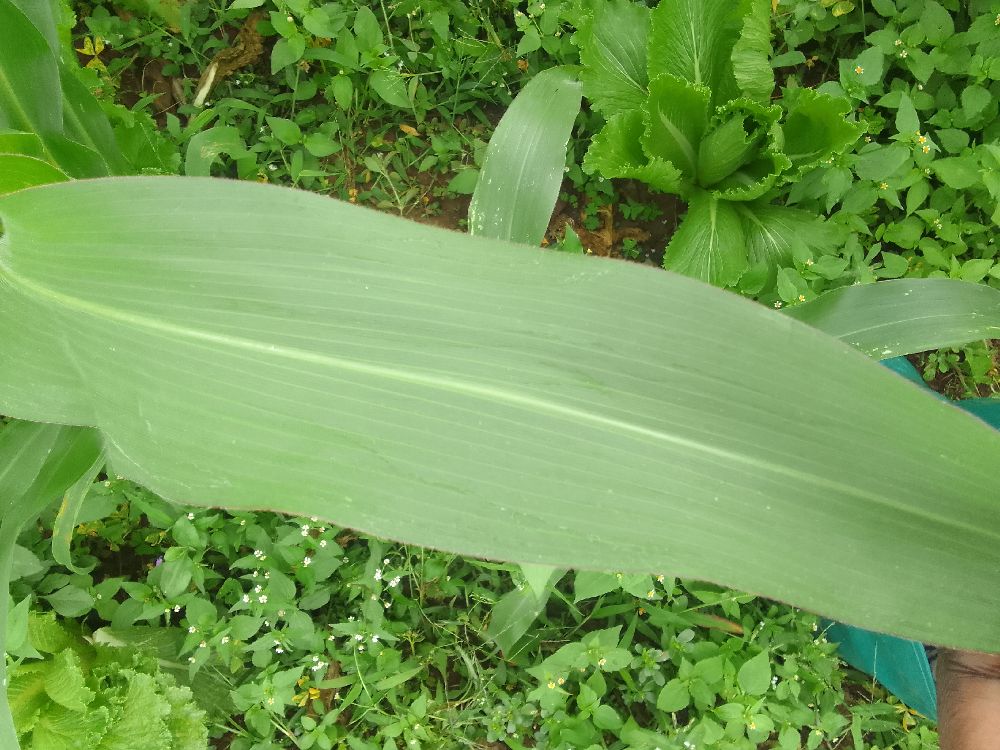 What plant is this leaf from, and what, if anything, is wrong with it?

maize, healthy
